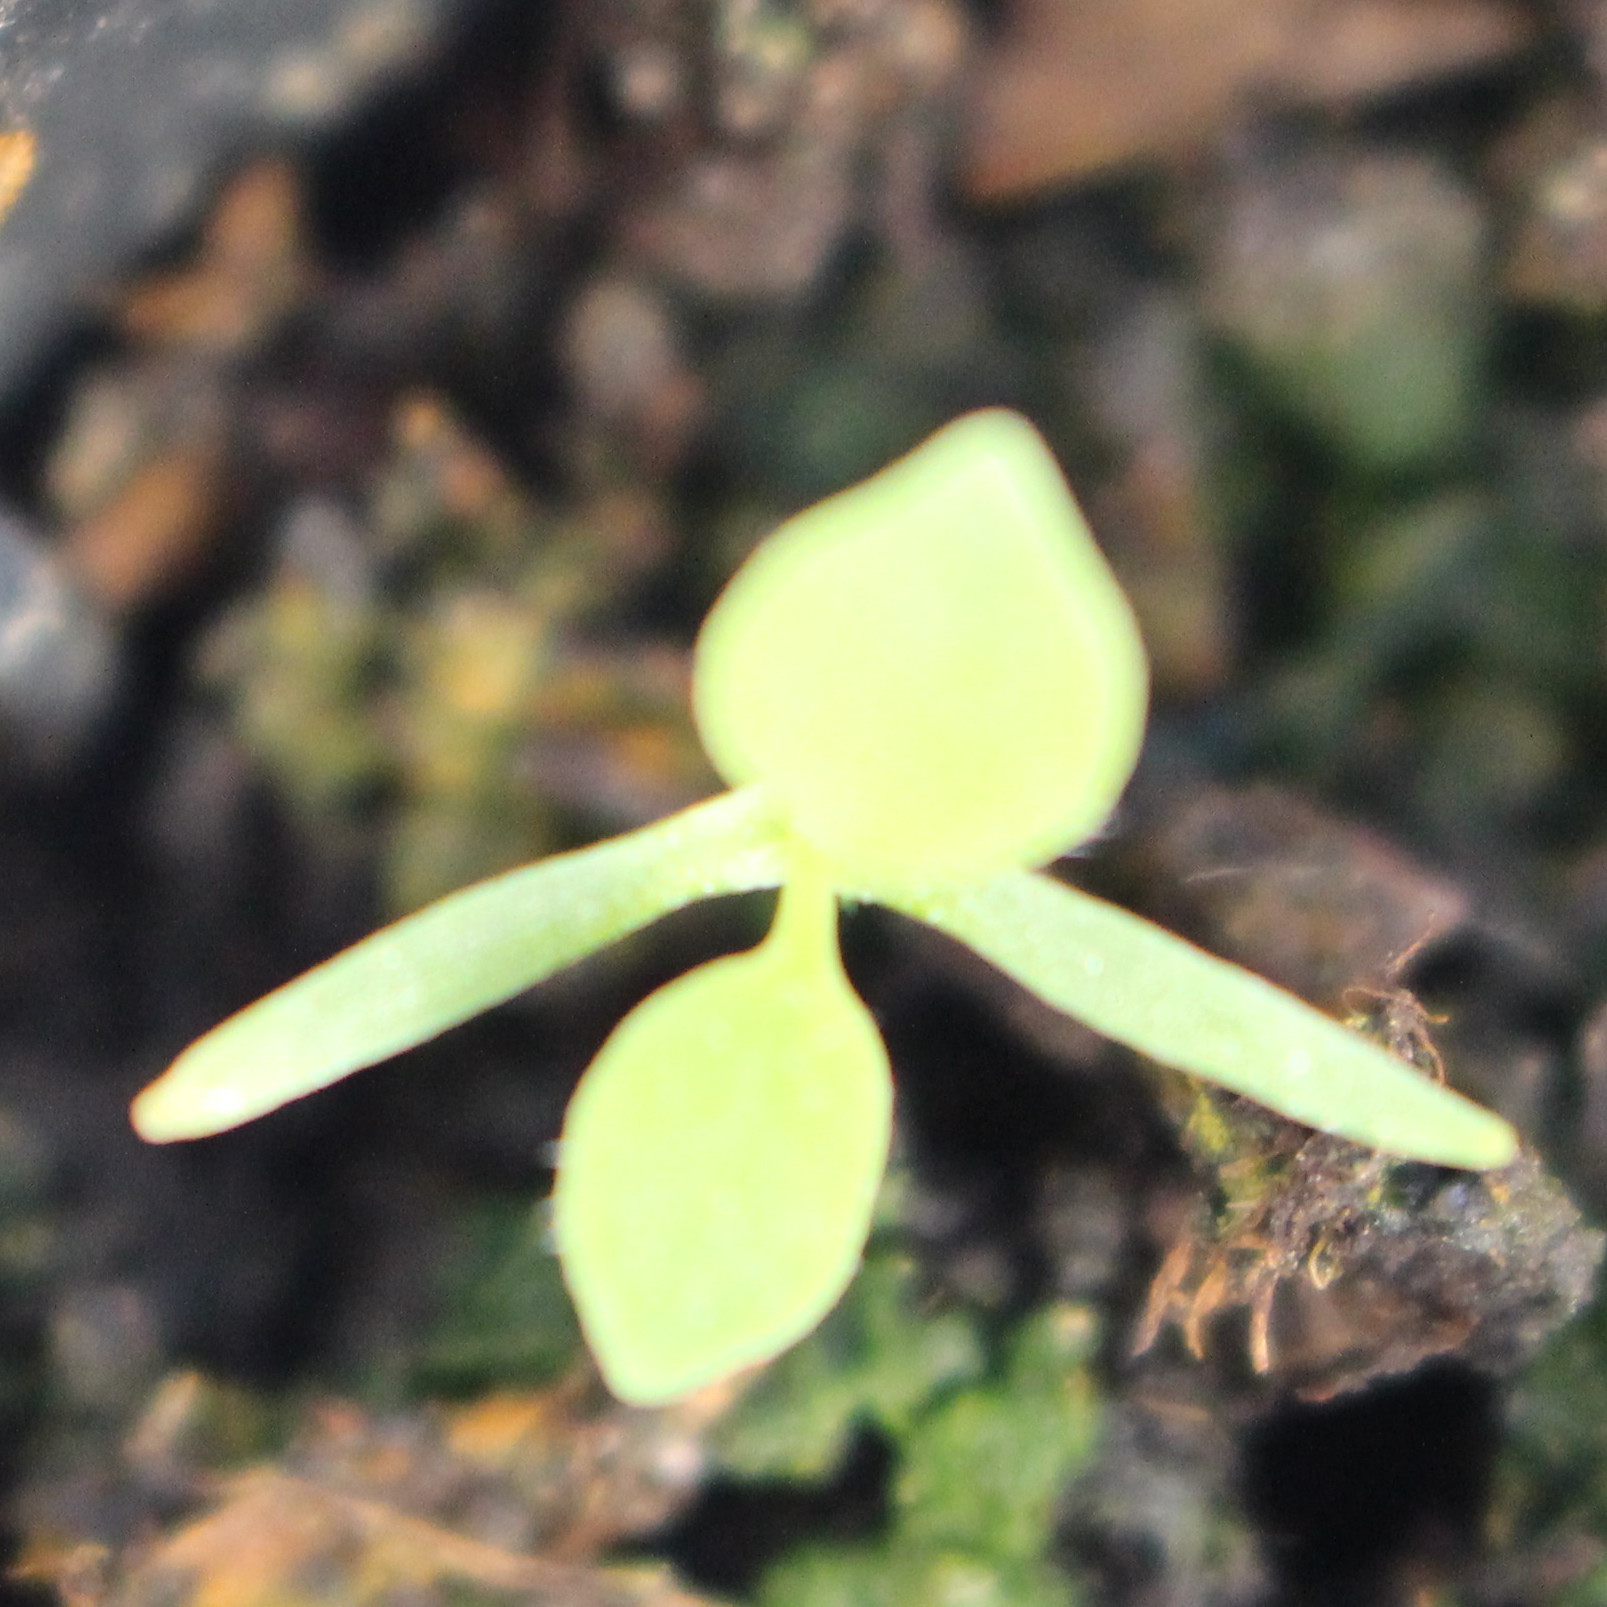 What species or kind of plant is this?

Papaver rhoeas
